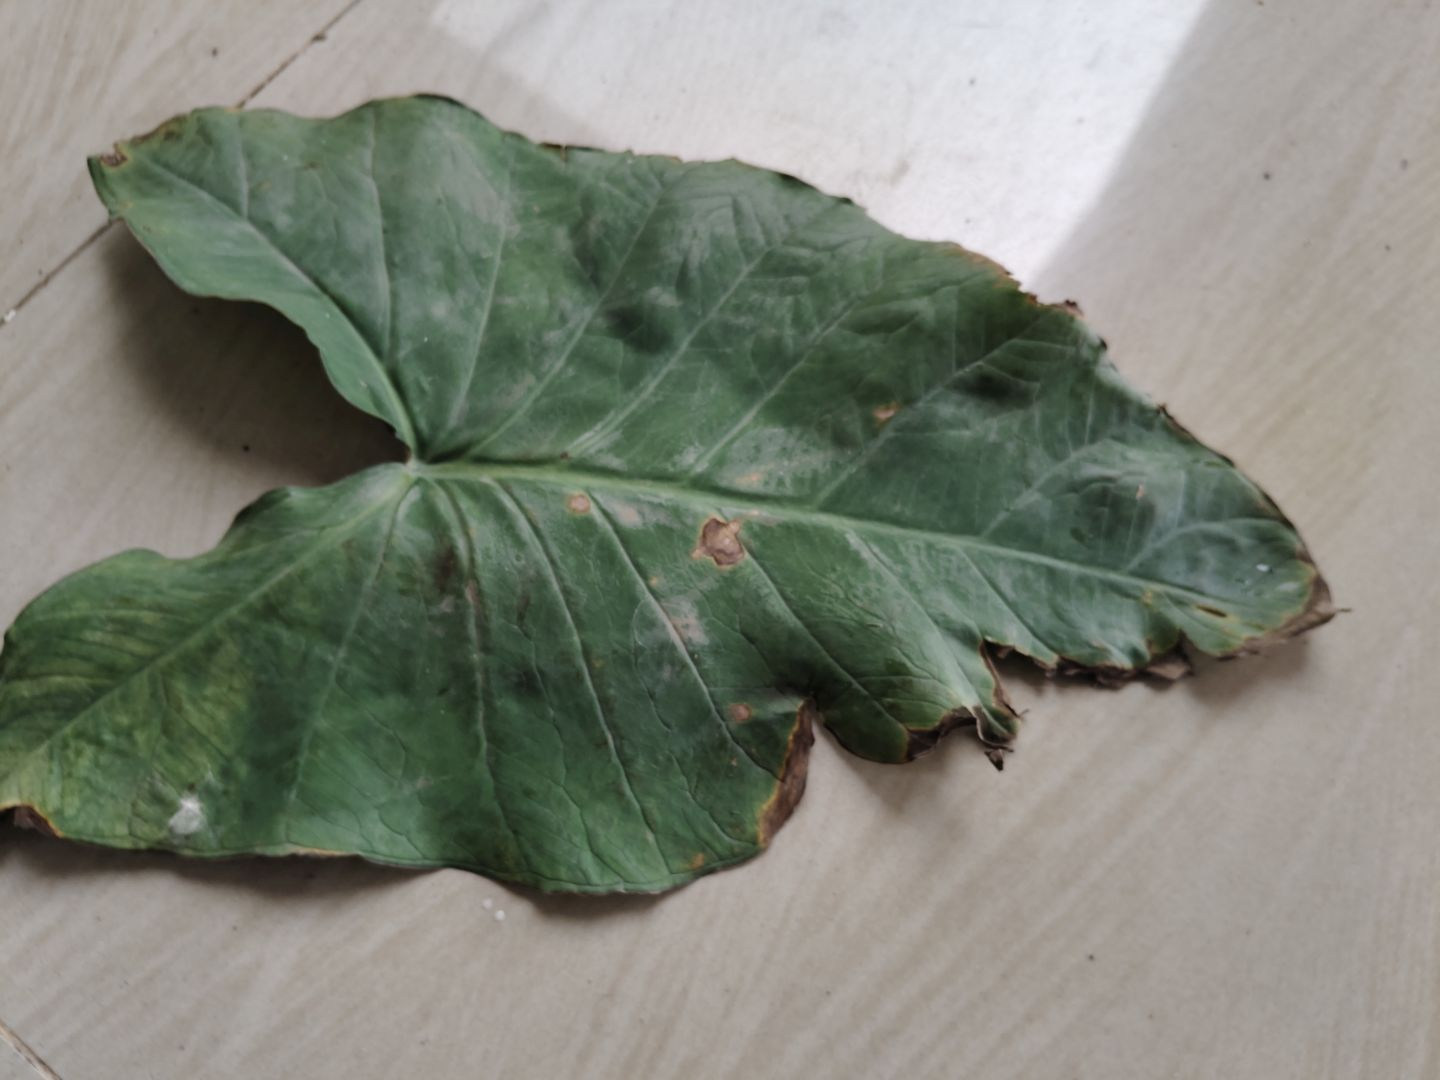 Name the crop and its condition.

taro, leaf blight
